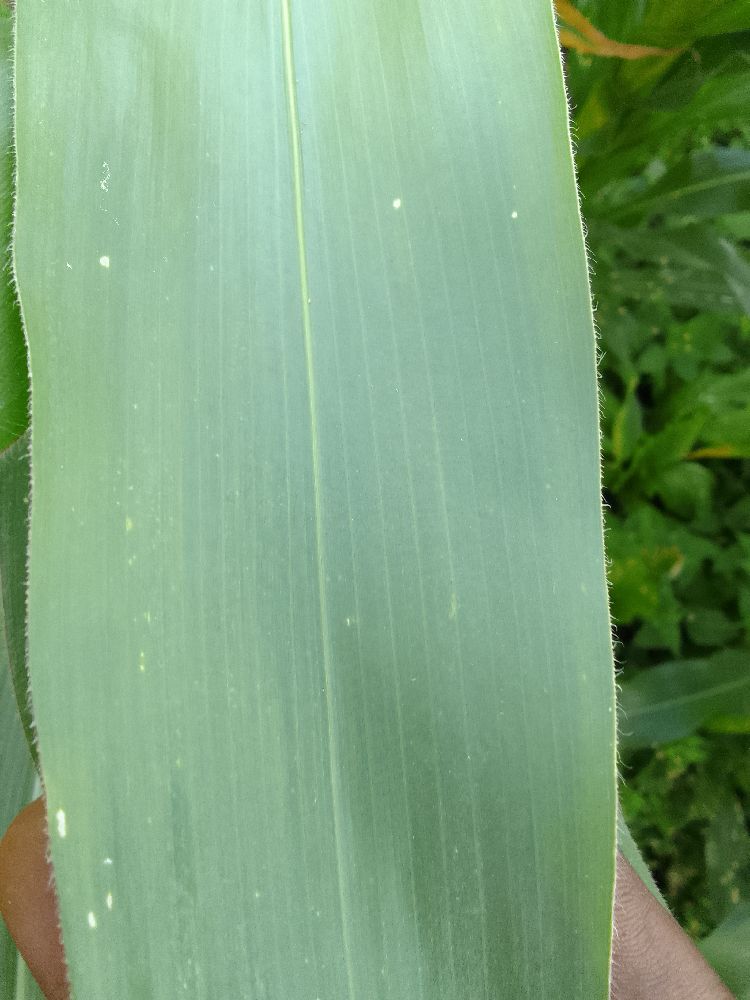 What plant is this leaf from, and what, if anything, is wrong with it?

maize, healthy
